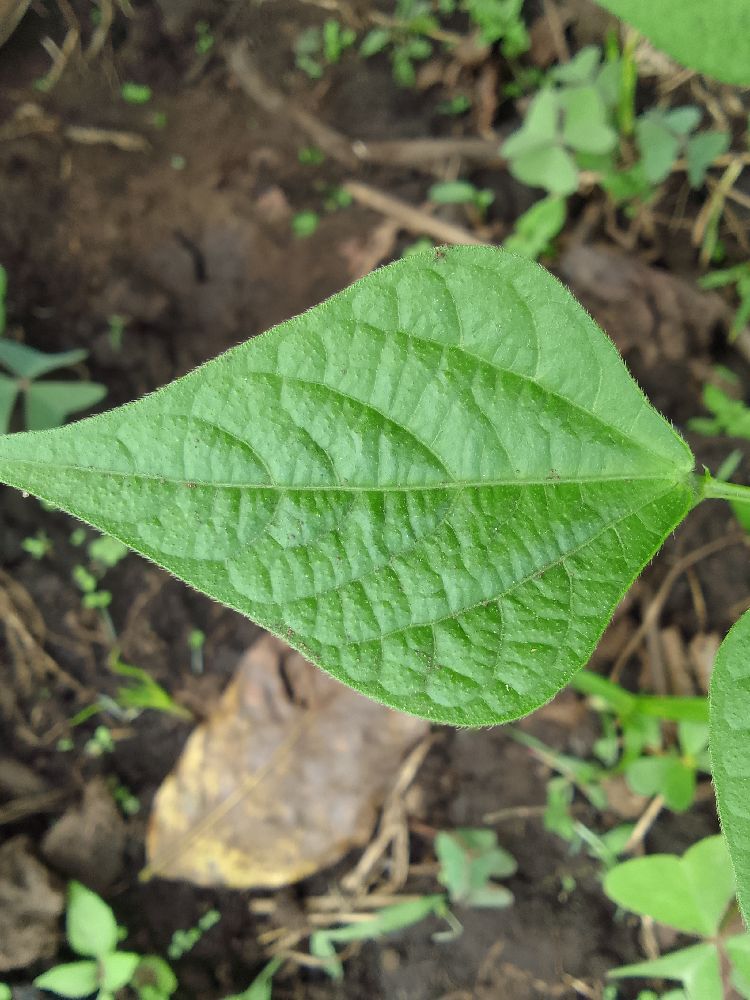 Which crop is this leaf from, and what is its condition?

common bean, healthy
